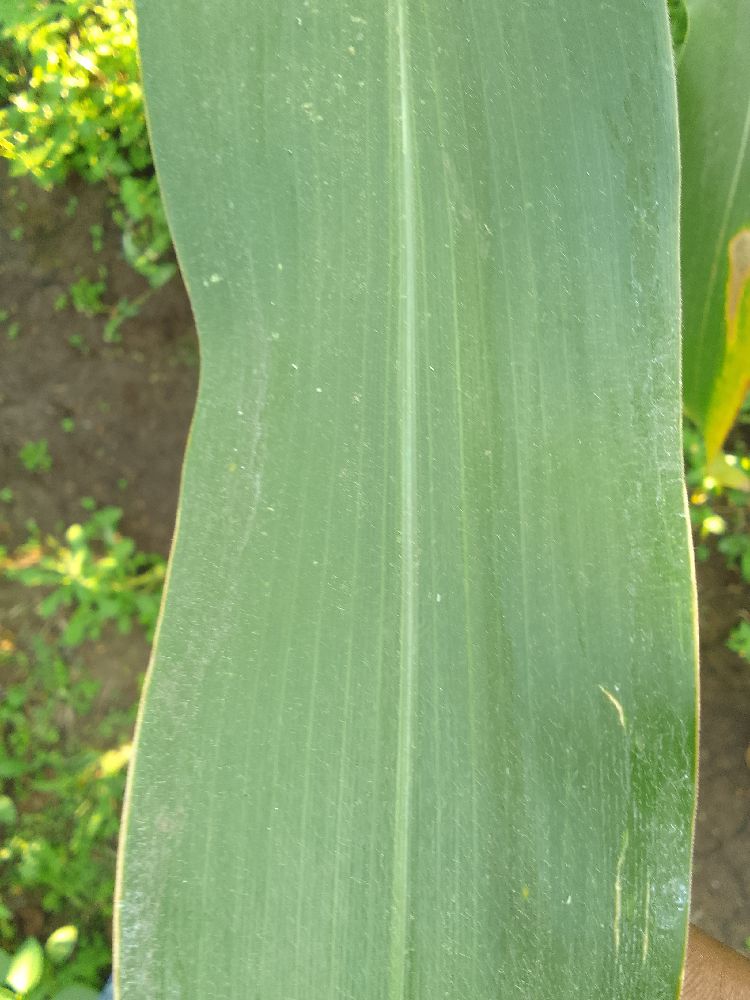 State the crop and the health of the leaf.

maize, healthy
